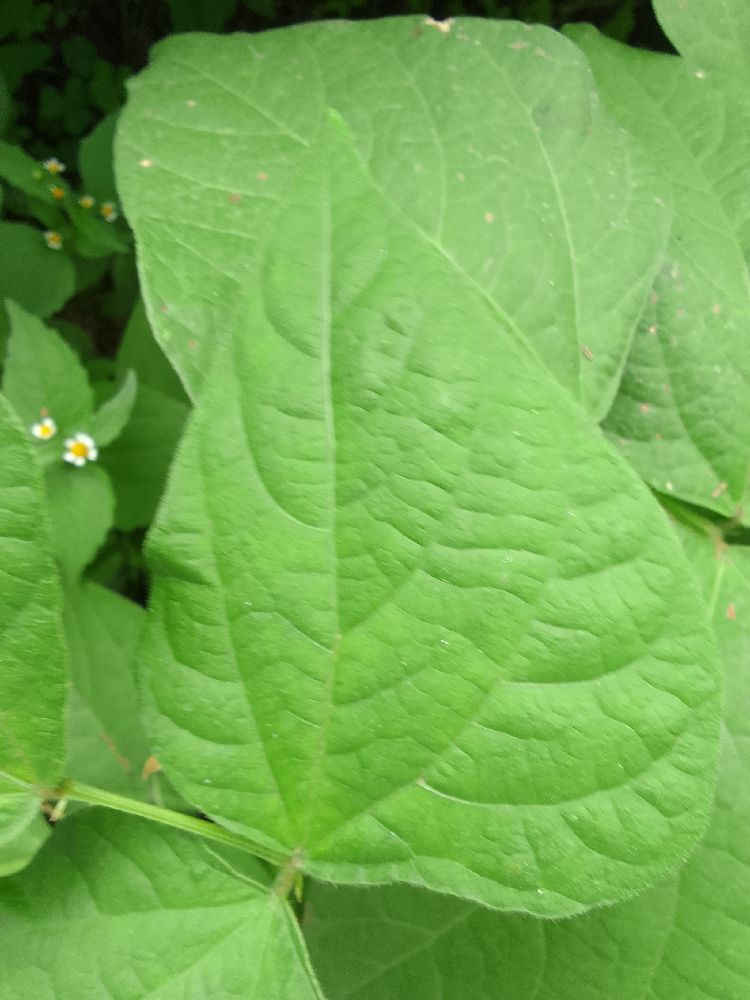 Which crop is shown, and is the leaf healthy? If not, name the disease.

common bean, healthy
